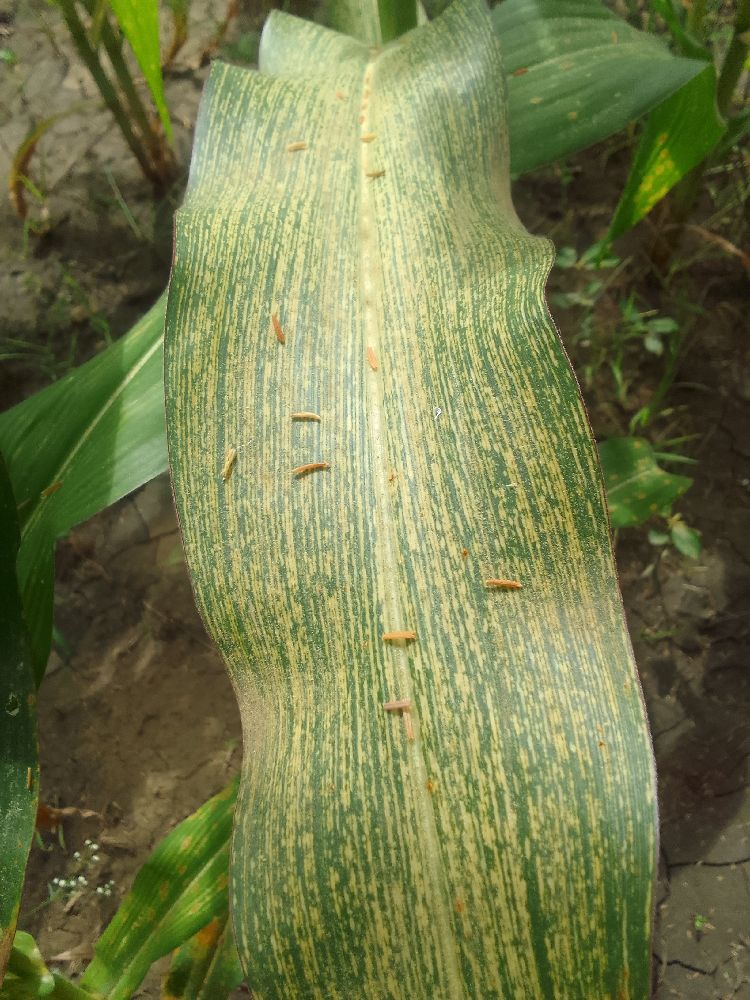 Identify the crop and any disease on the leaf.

maize, maize streak virus
